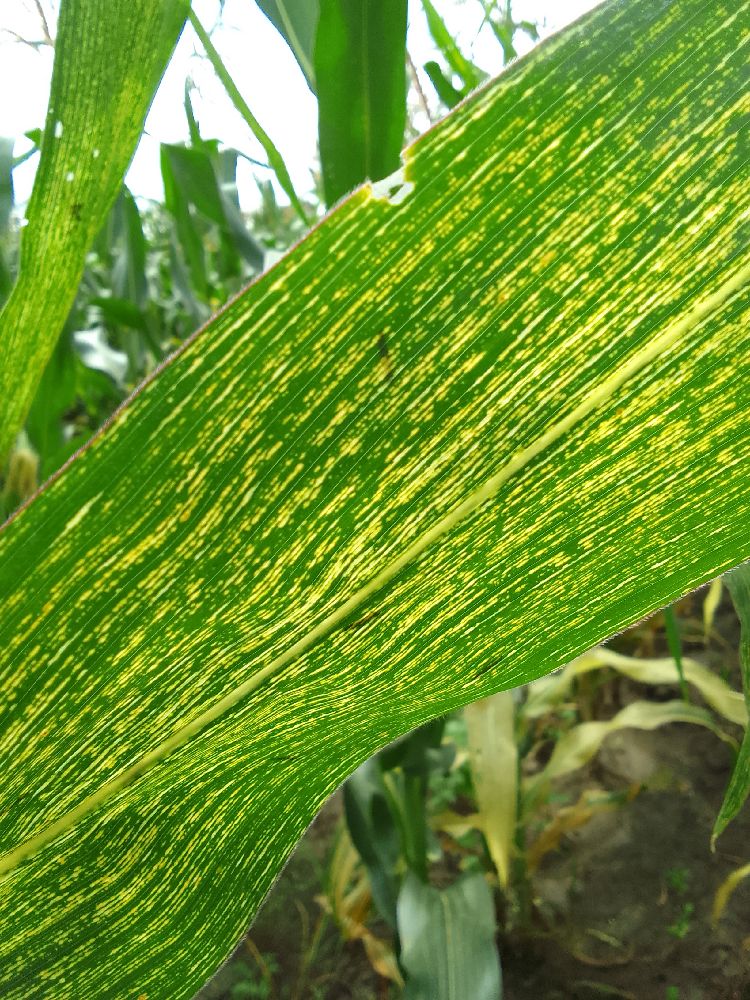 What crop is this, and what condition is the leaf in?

maize, maize streak virus
